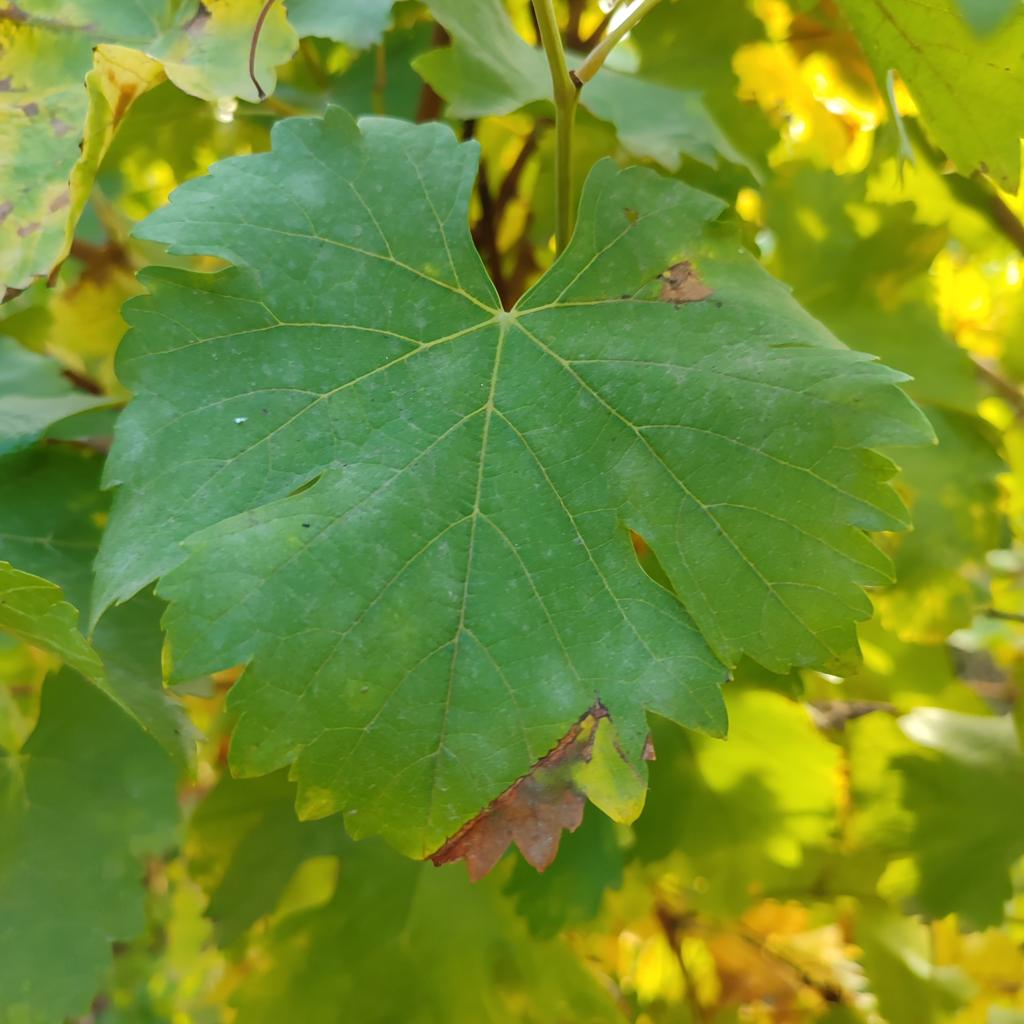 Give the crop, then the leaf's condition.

grapevine, powdery mildew
